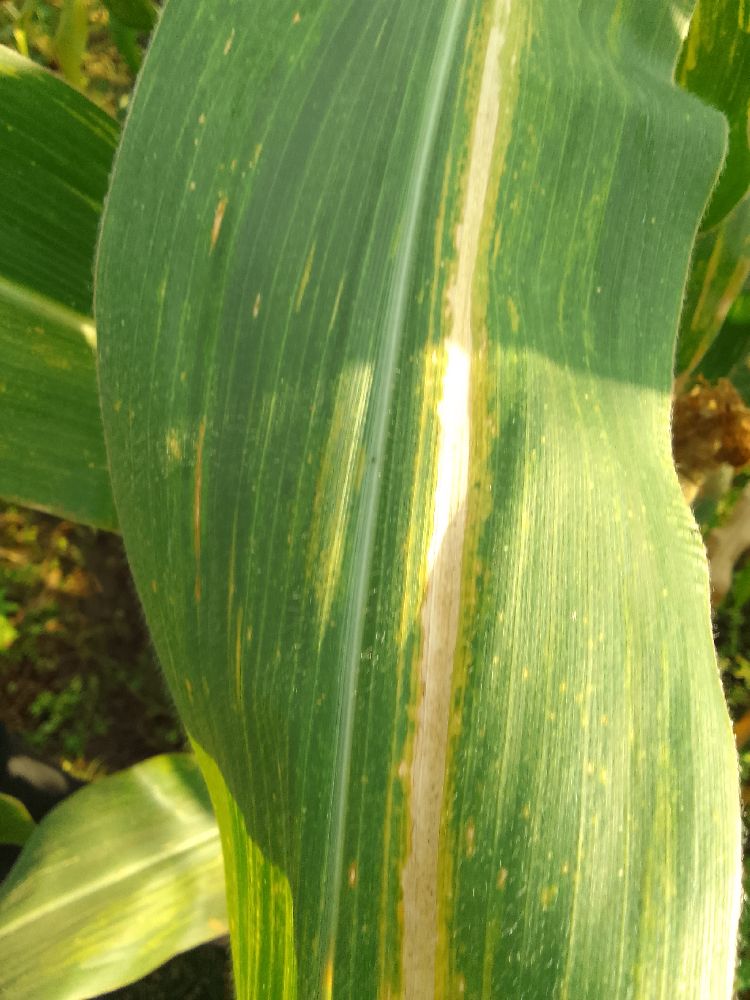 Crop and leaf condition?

maize, maize lethal necrosis
